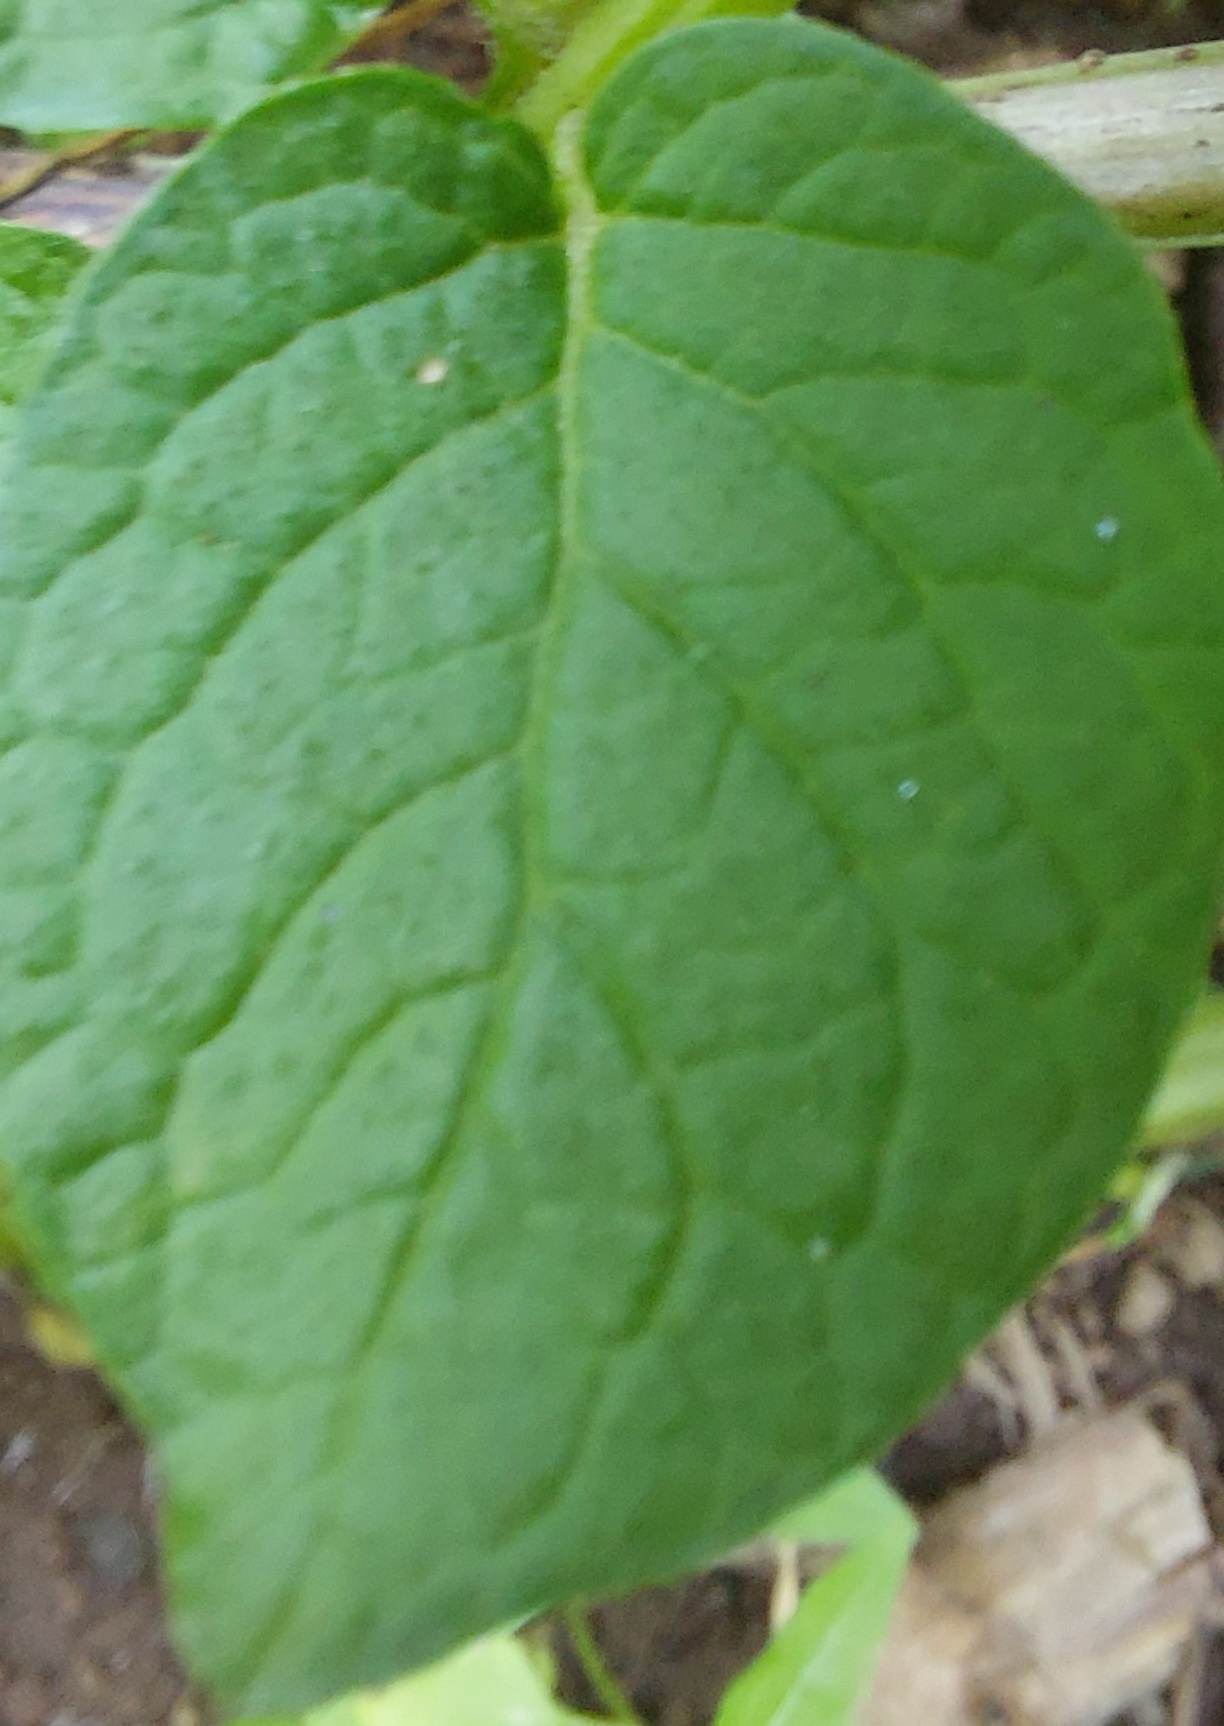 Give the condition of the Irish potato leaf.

healthy
